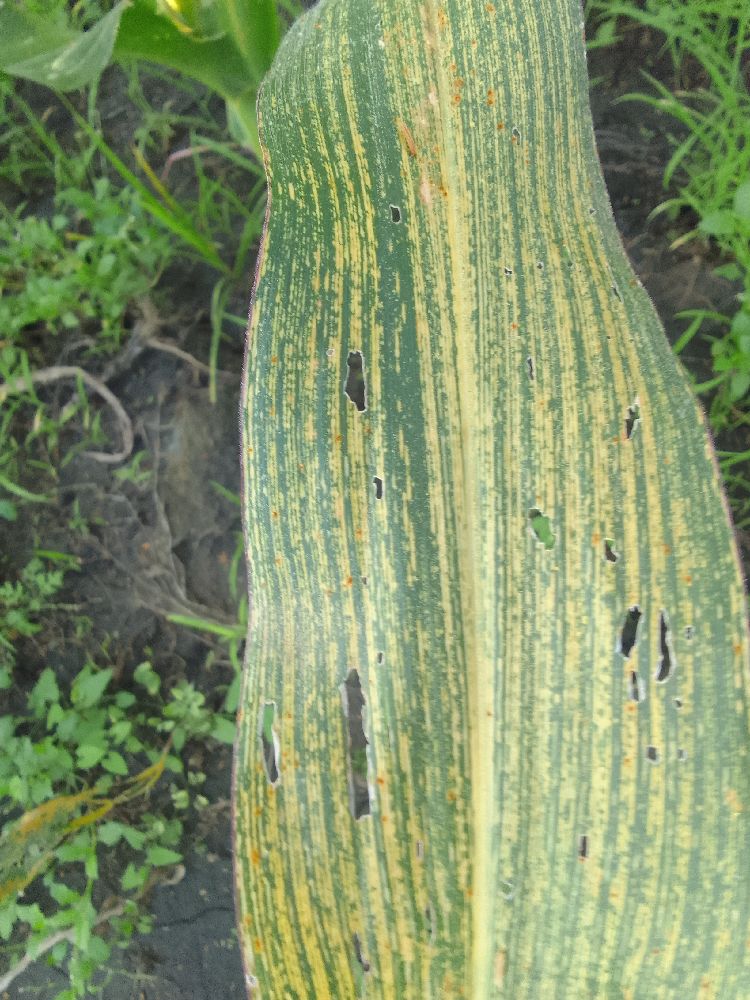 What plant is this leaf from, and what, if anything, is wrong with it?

maize, maize streak virus
